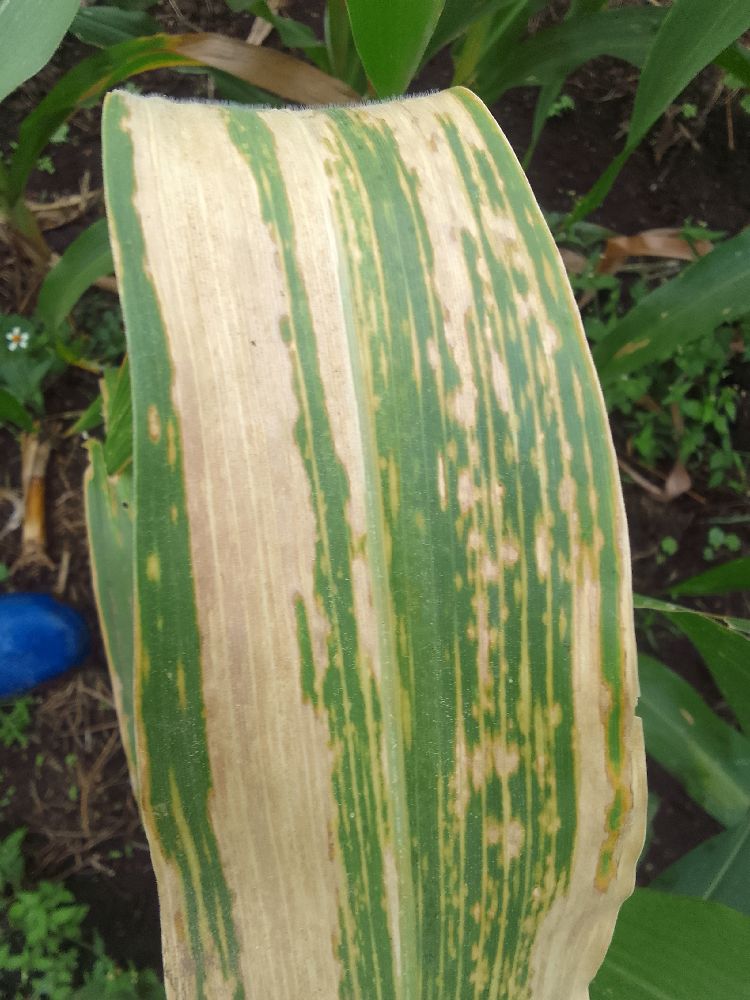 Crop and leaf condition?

maize, maize lethal necrosis
